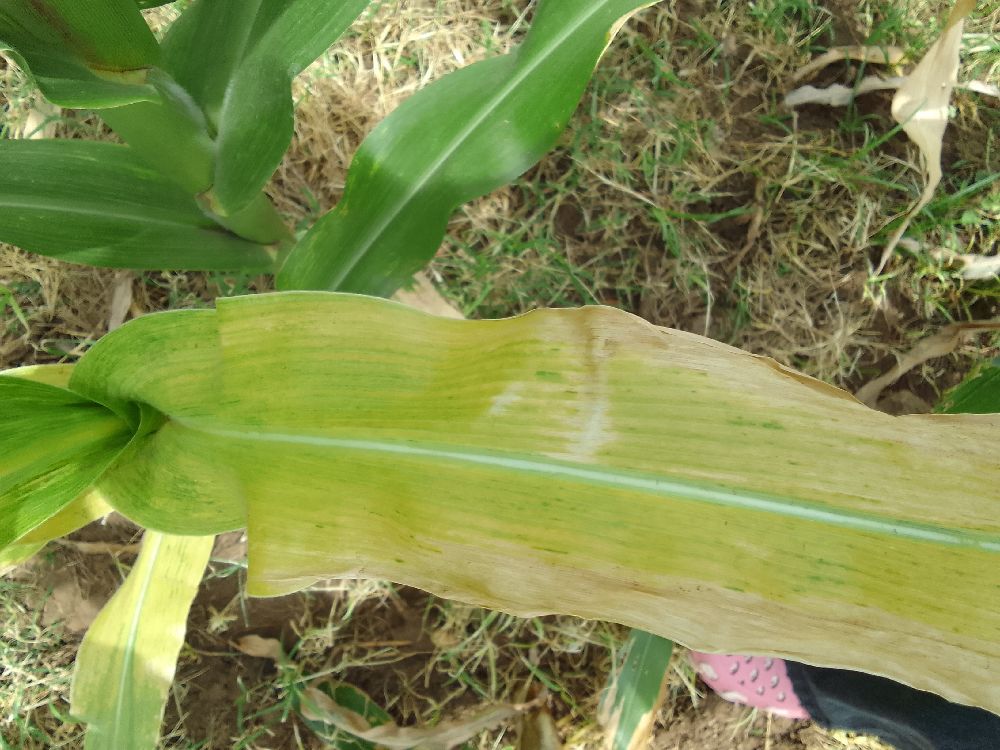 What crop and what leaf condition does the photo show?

maize, maize lethal necrosis
